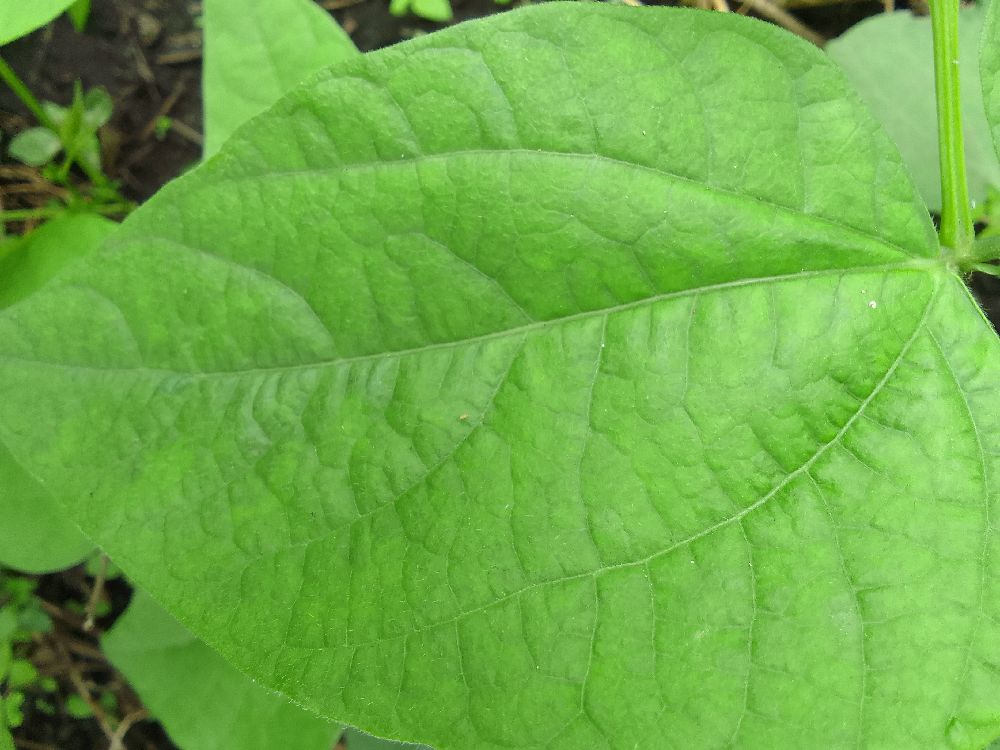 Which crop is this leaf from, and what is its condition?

common bean, healthy
